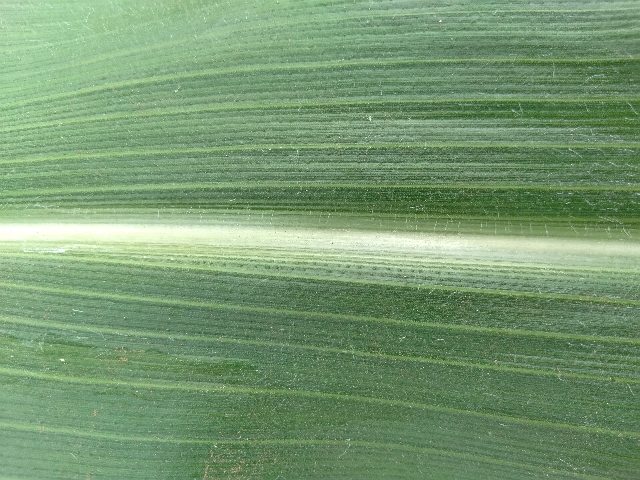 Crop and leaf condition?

maize, healthy
